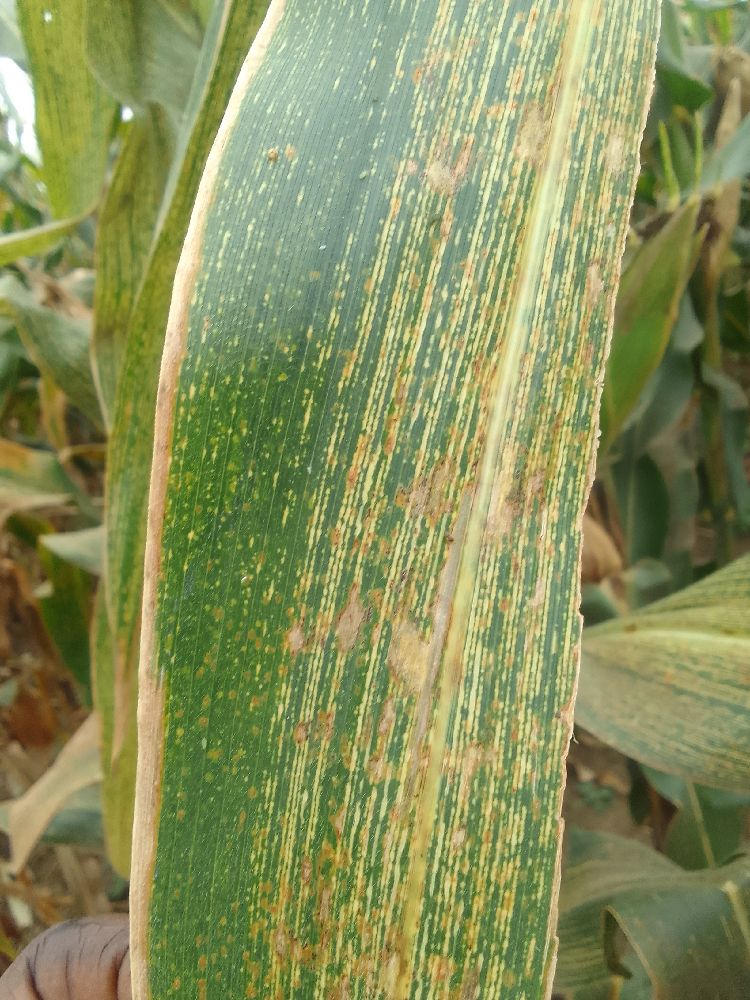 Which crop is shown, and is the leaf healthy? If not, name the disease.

maize, maize streak virus
